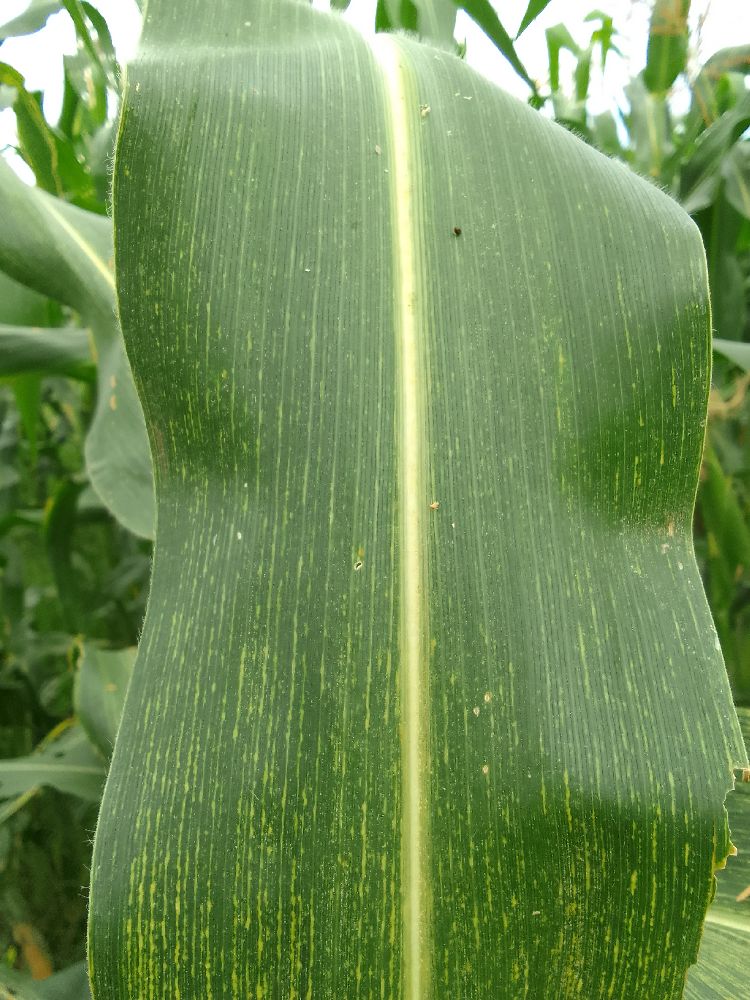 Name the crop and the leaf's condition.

maize, maize streak virus
